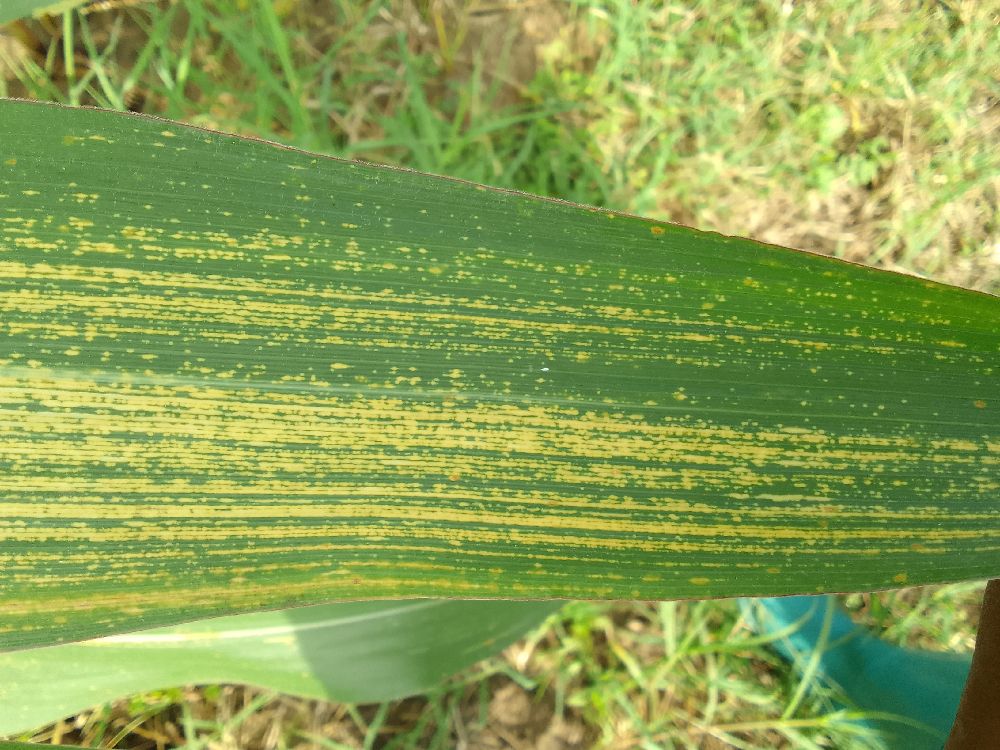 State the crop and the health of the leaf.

maize, maize streak virus
